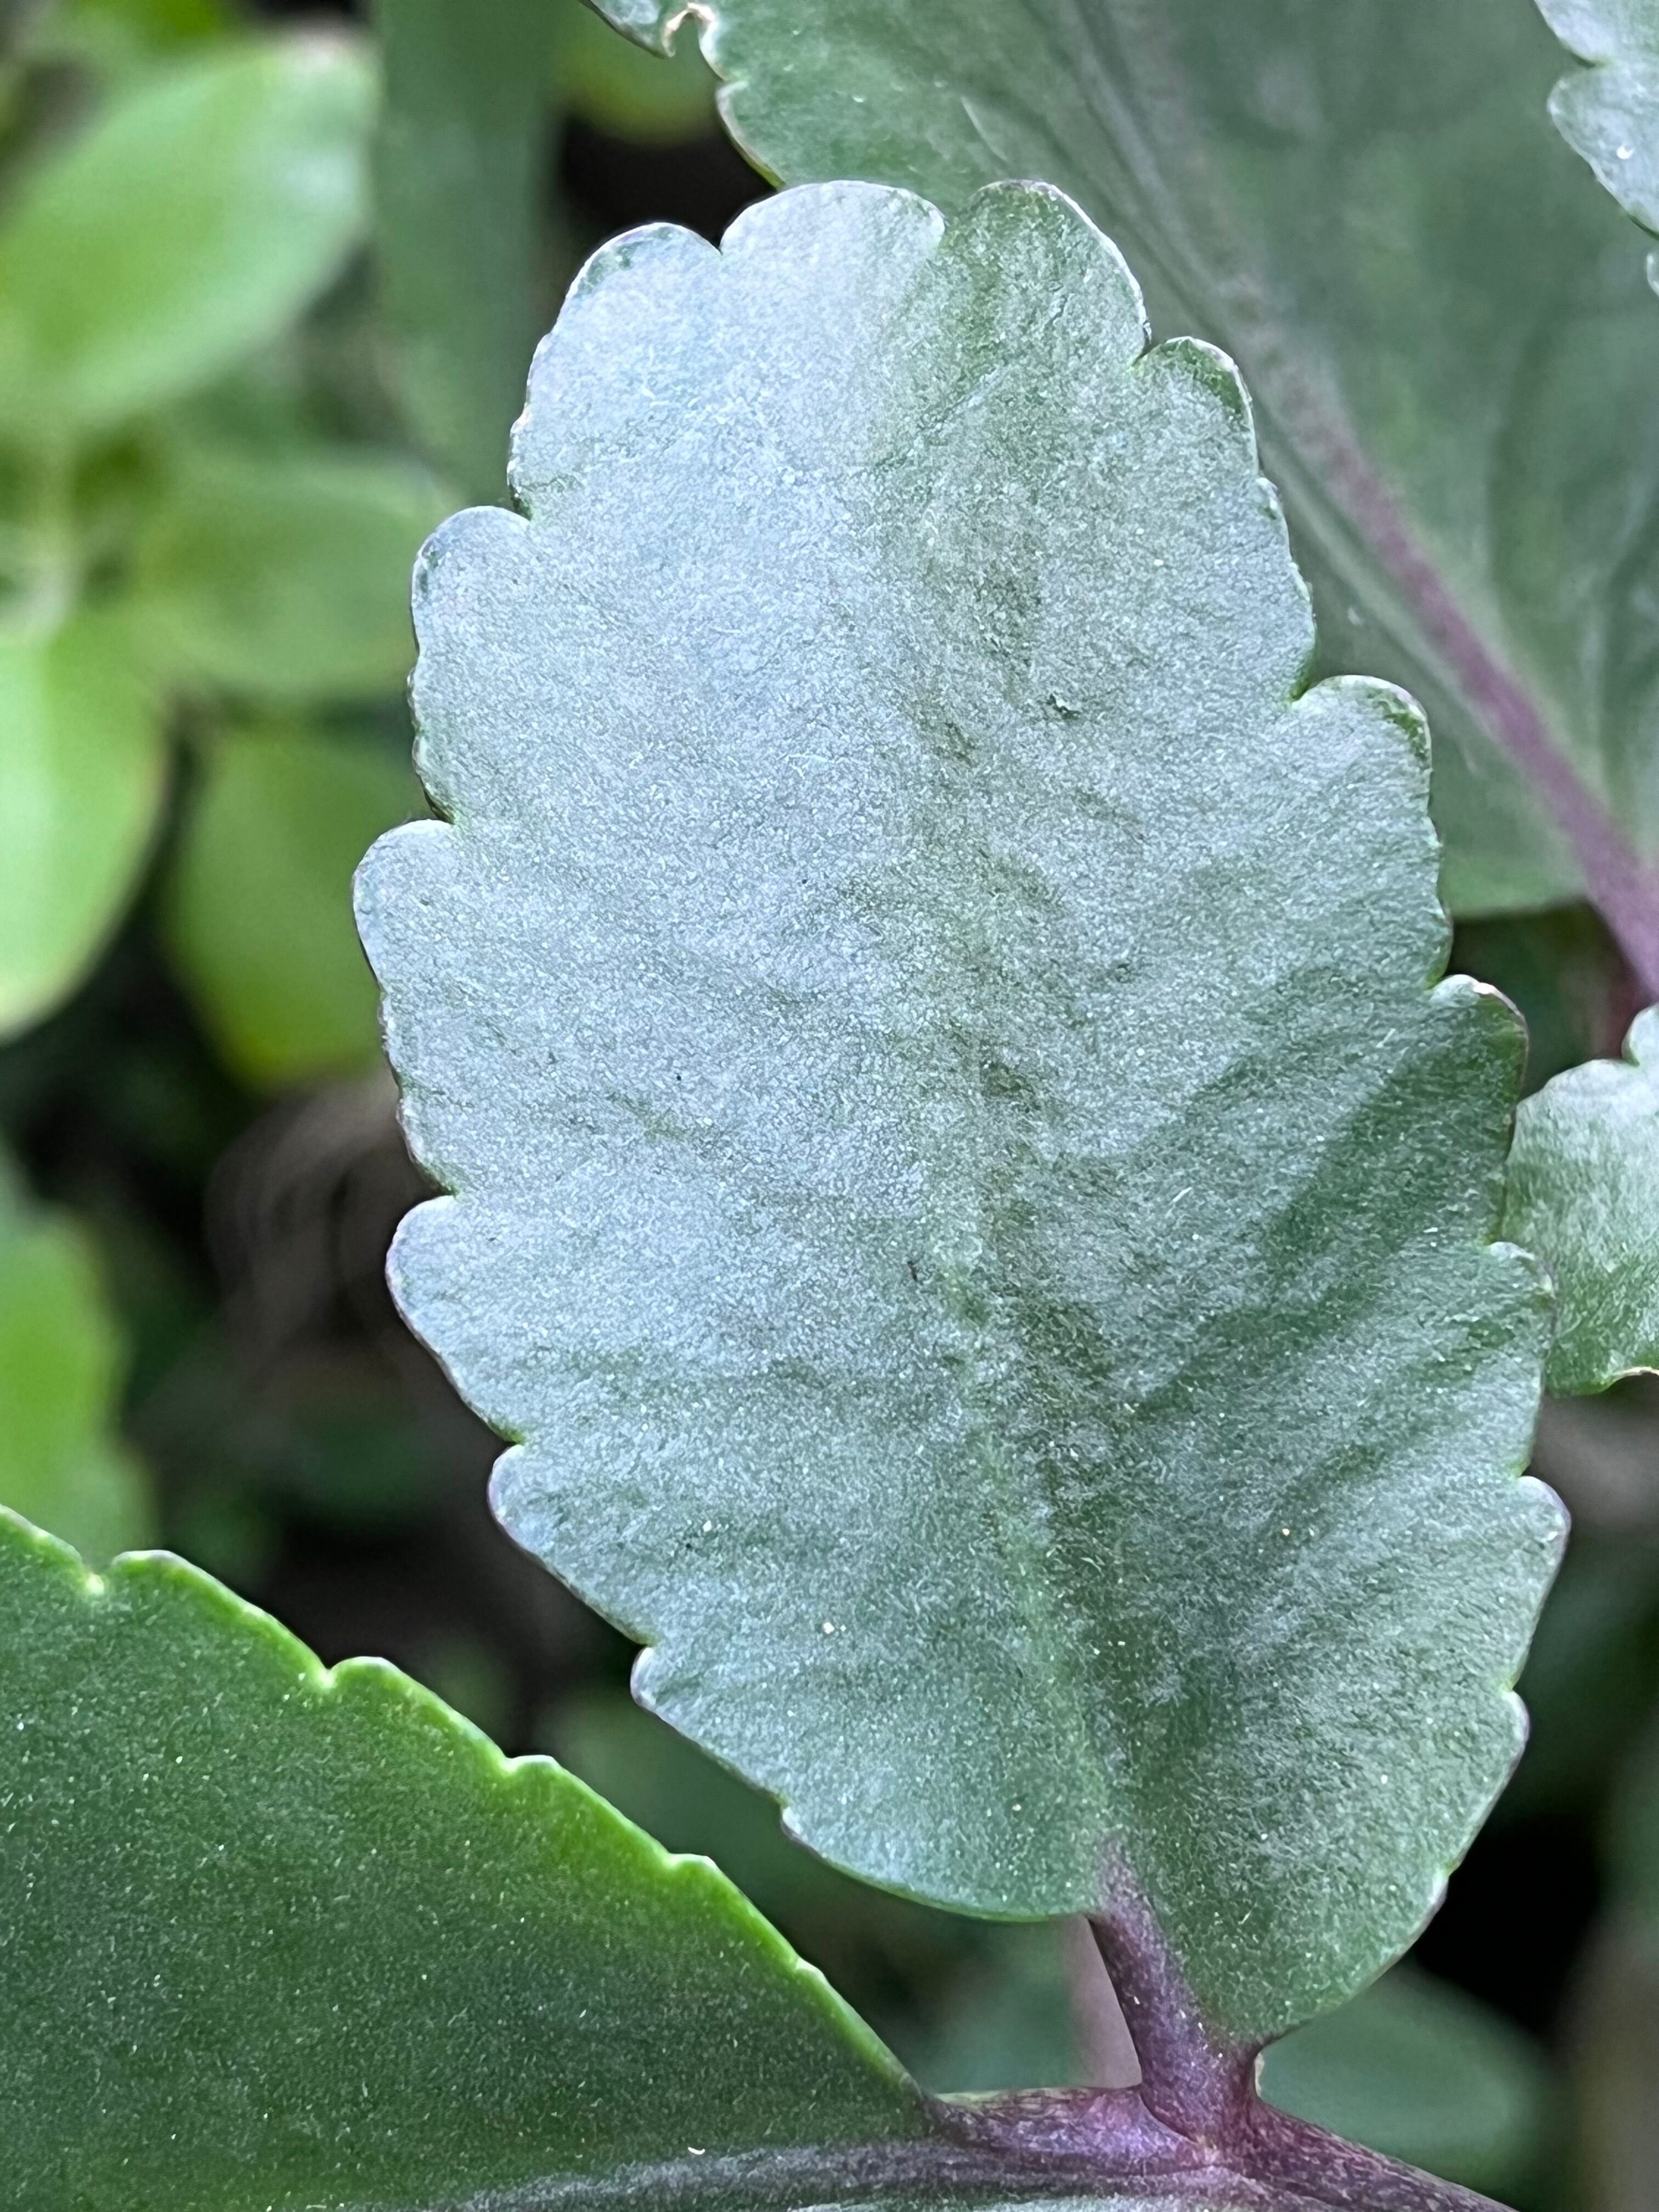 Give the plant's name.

pathorkuci
